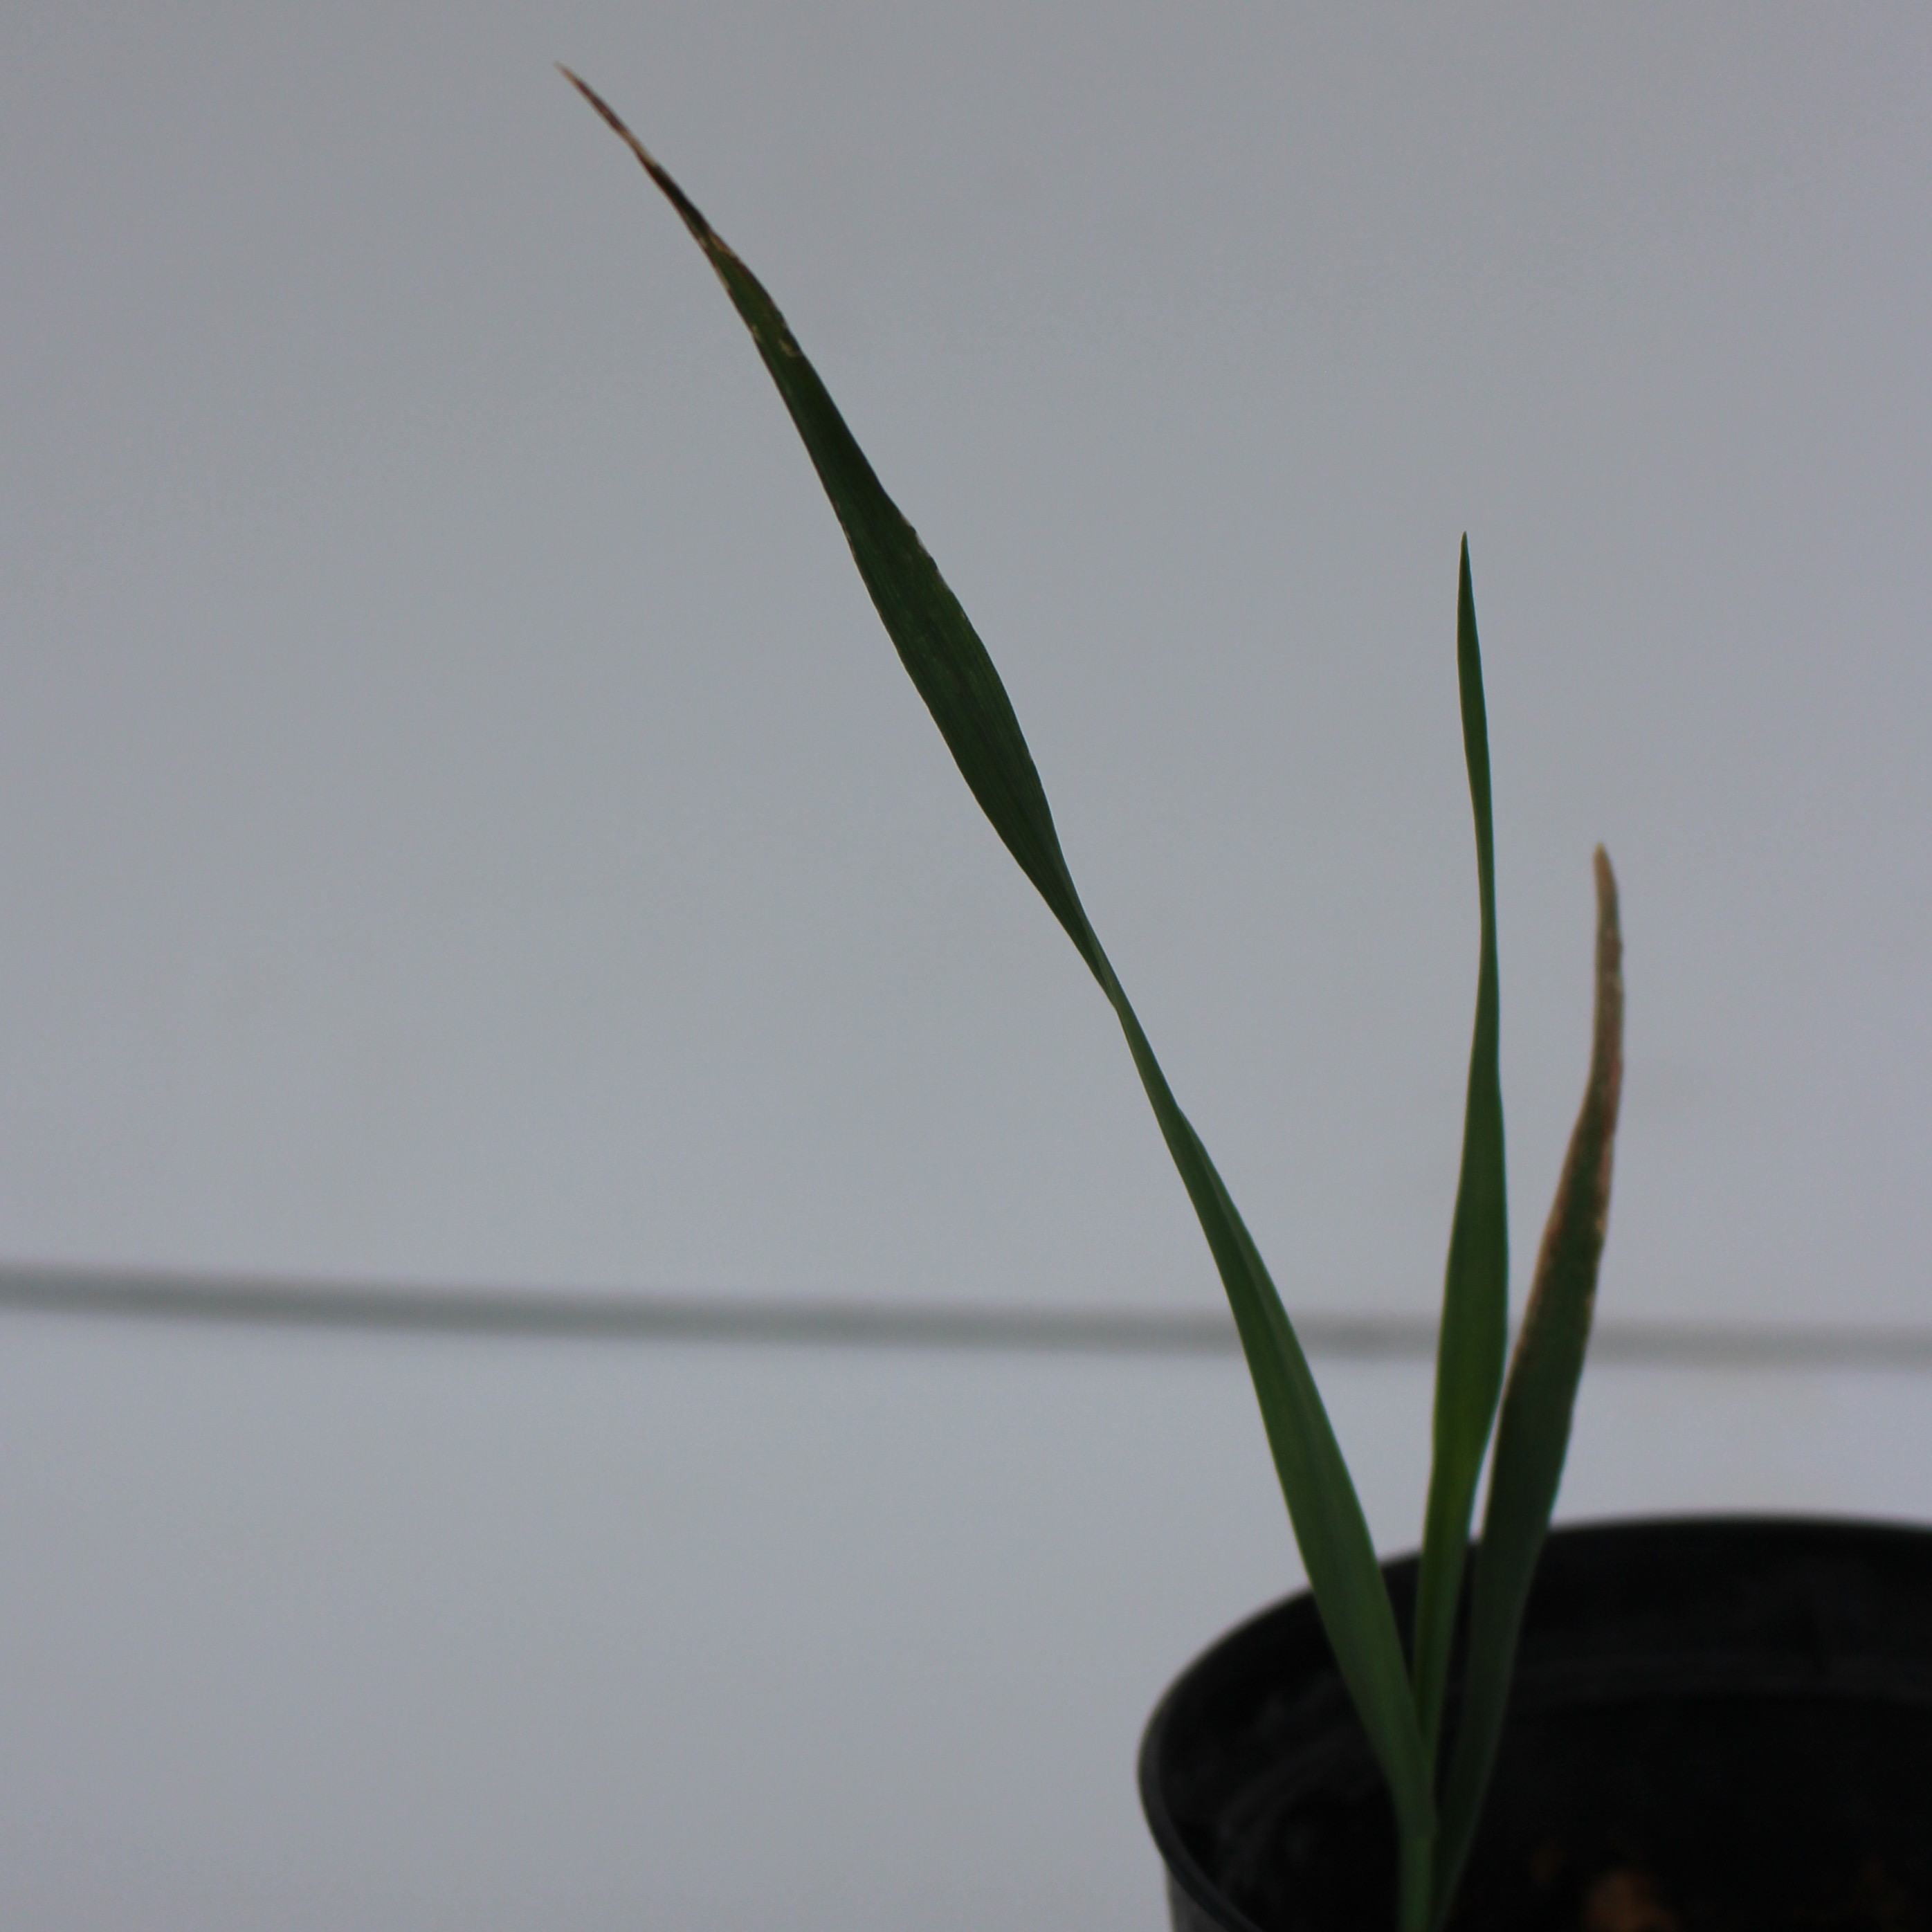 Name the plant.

Avena sterilis
